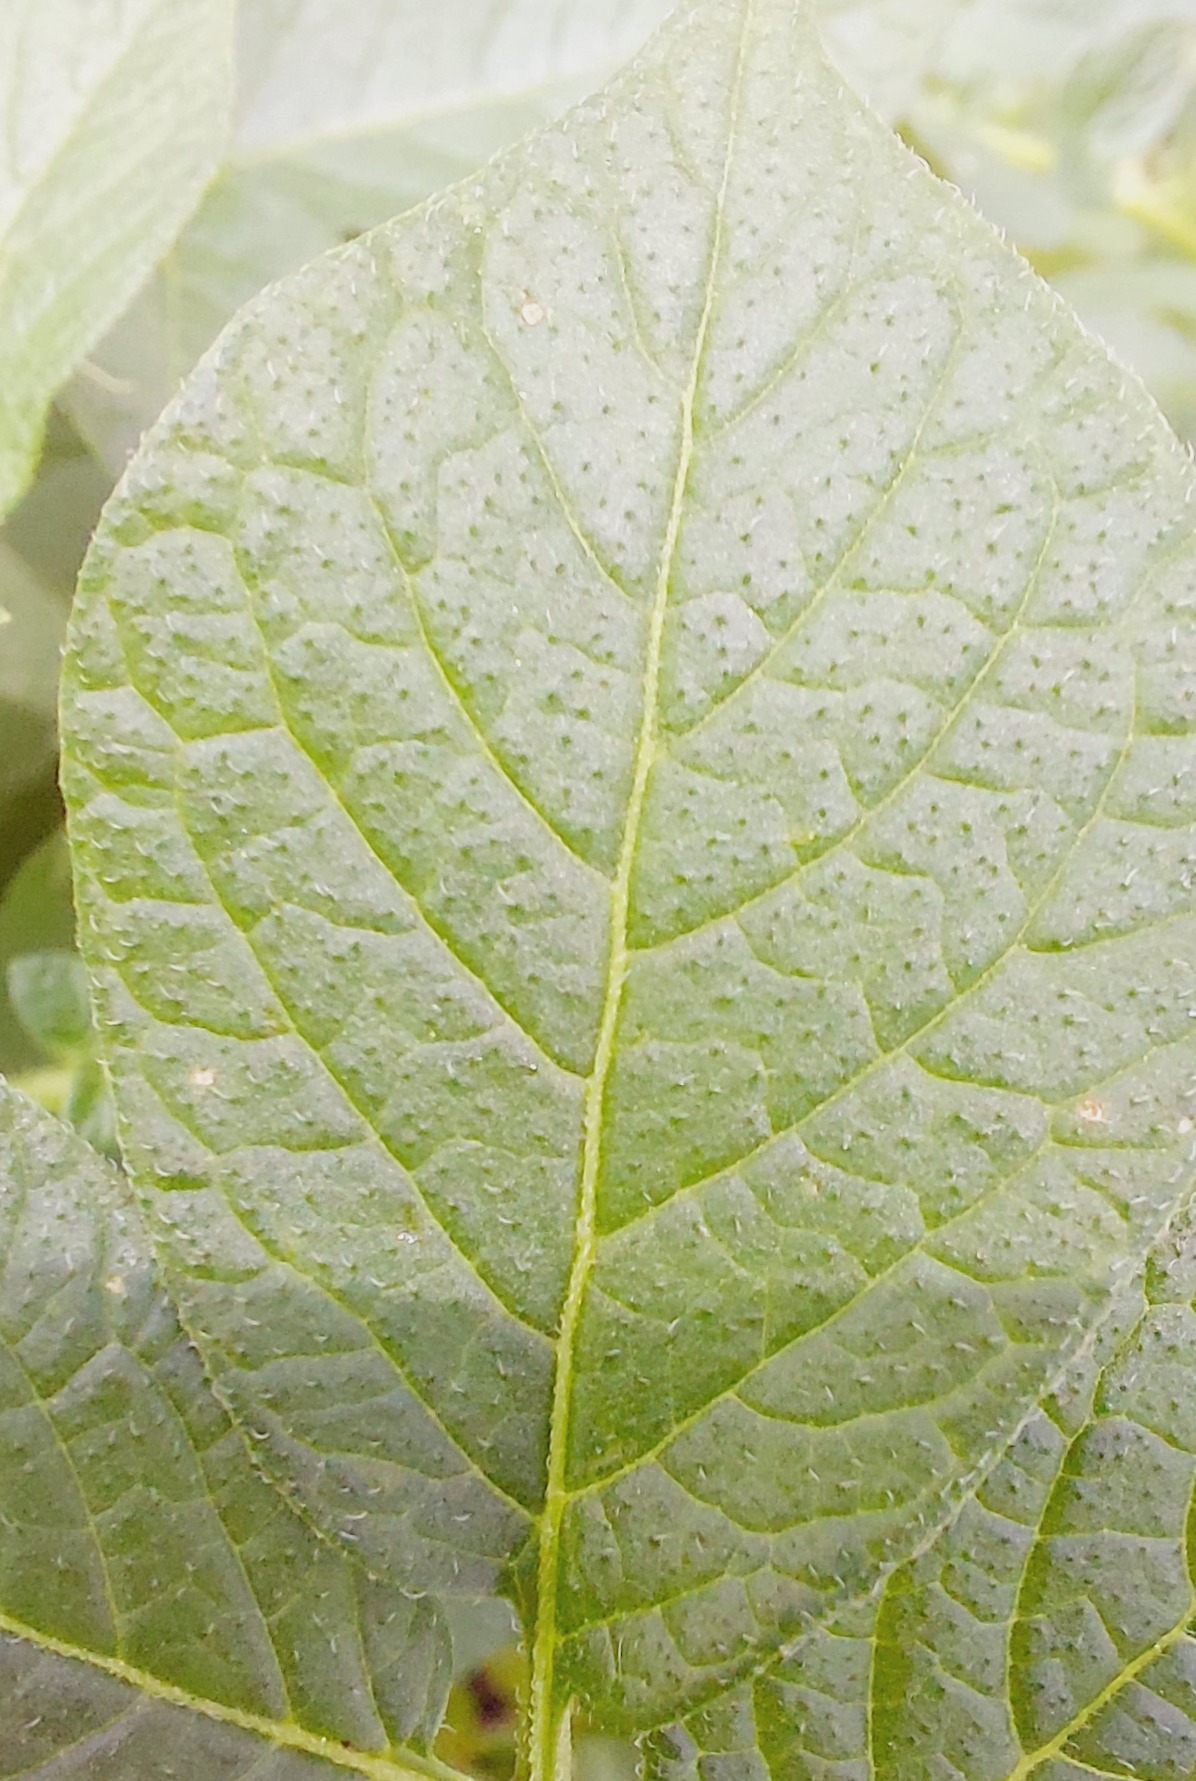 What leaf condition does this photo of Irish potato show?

healthy
